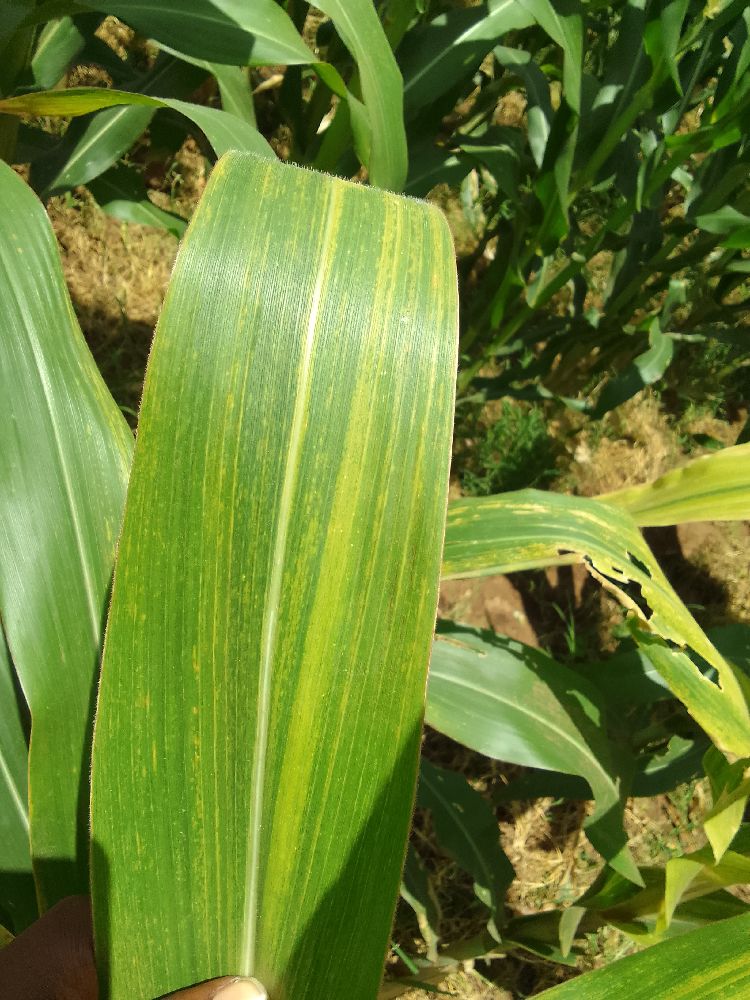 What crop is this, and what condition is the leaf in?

maize, maize lethal necrosis
